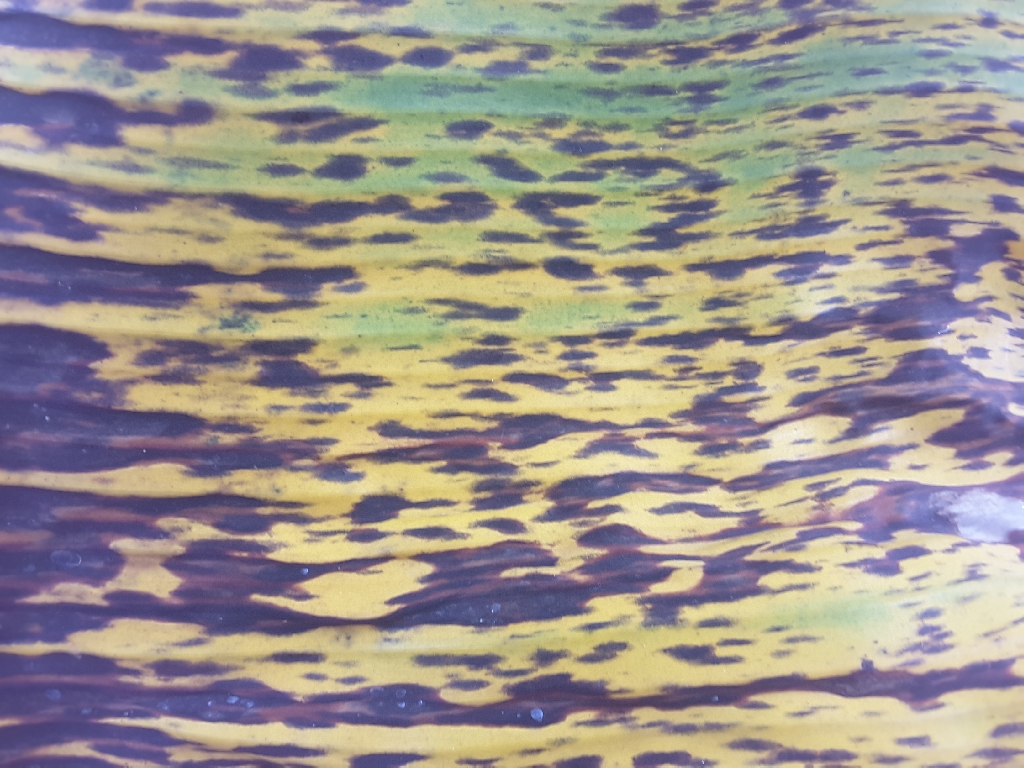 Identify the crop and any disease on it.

banana, black sigatoka
